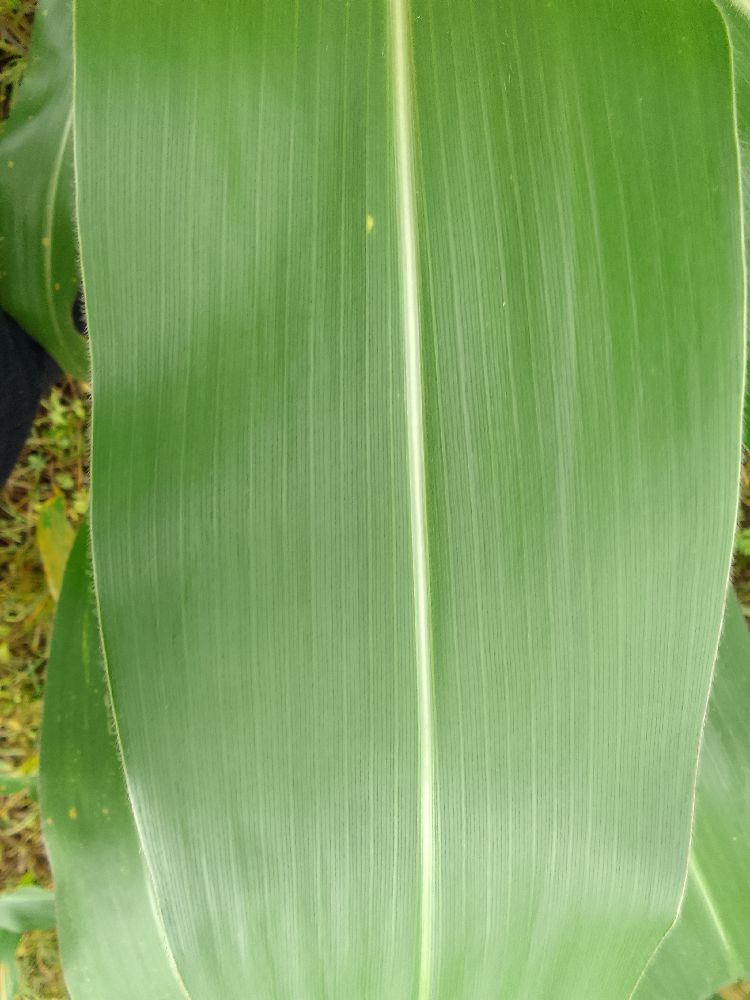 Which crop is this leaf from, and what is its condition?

maize, healthy
